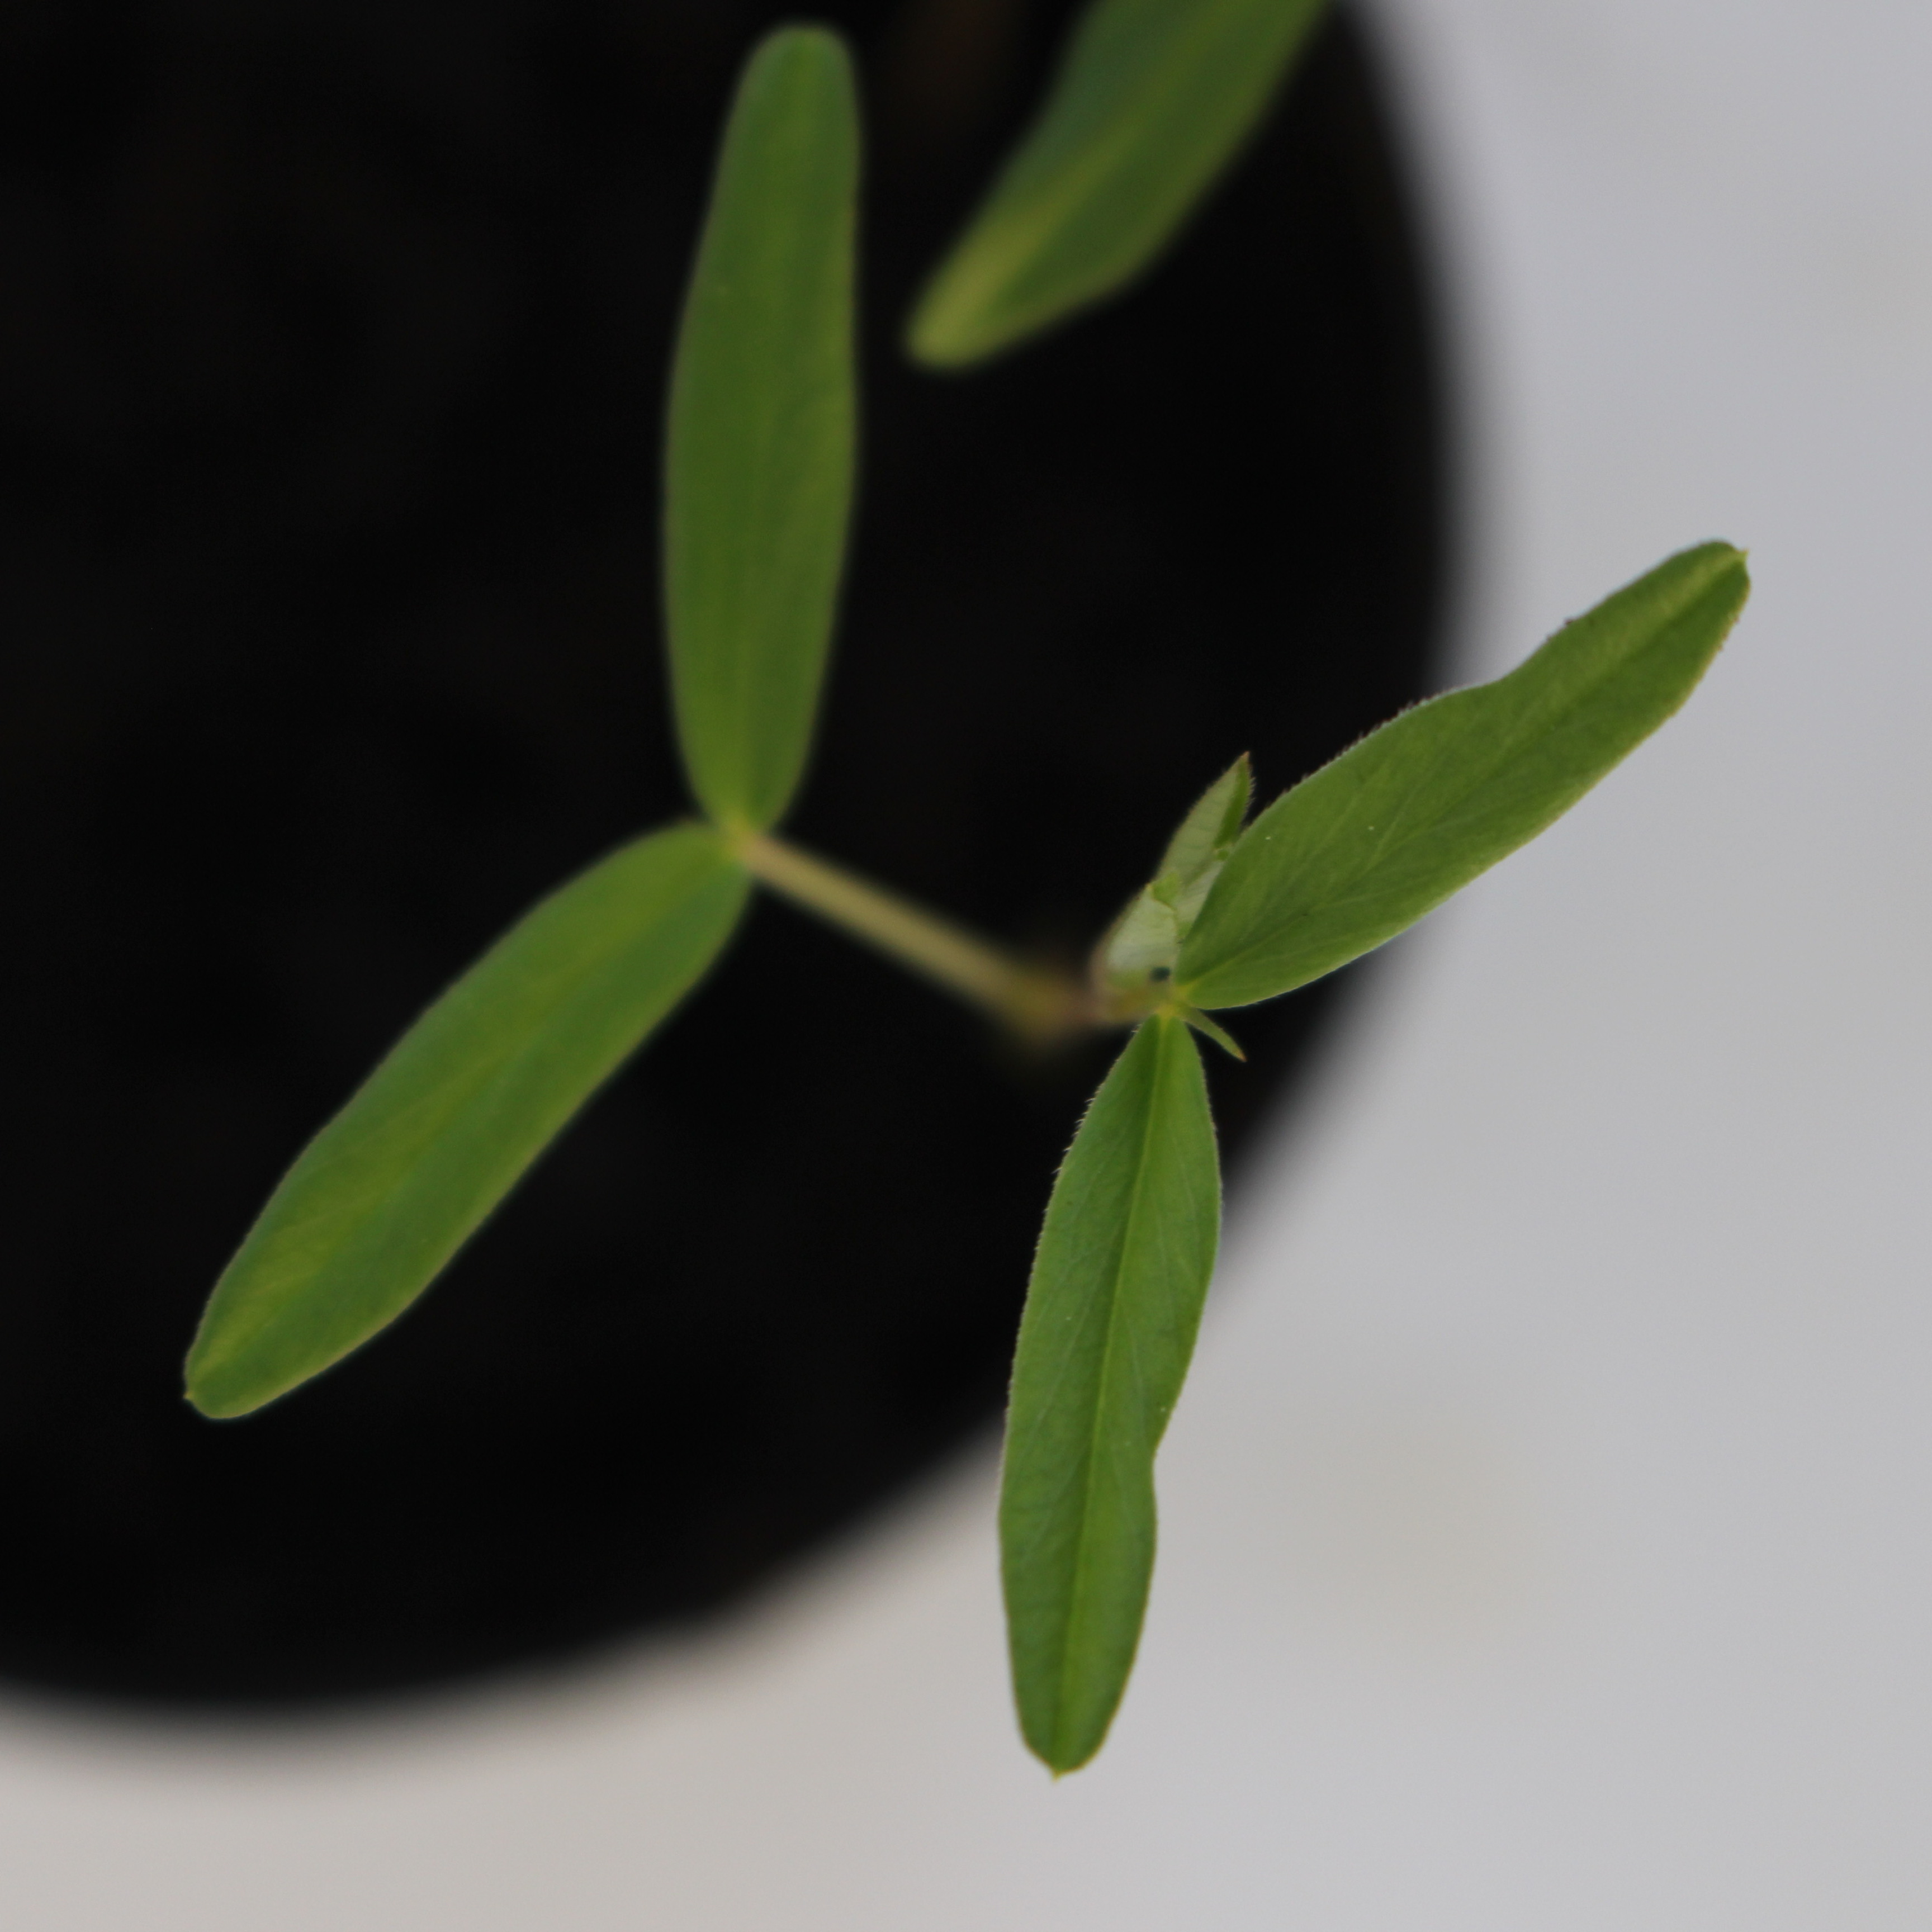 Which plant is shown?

Vicia sativa
